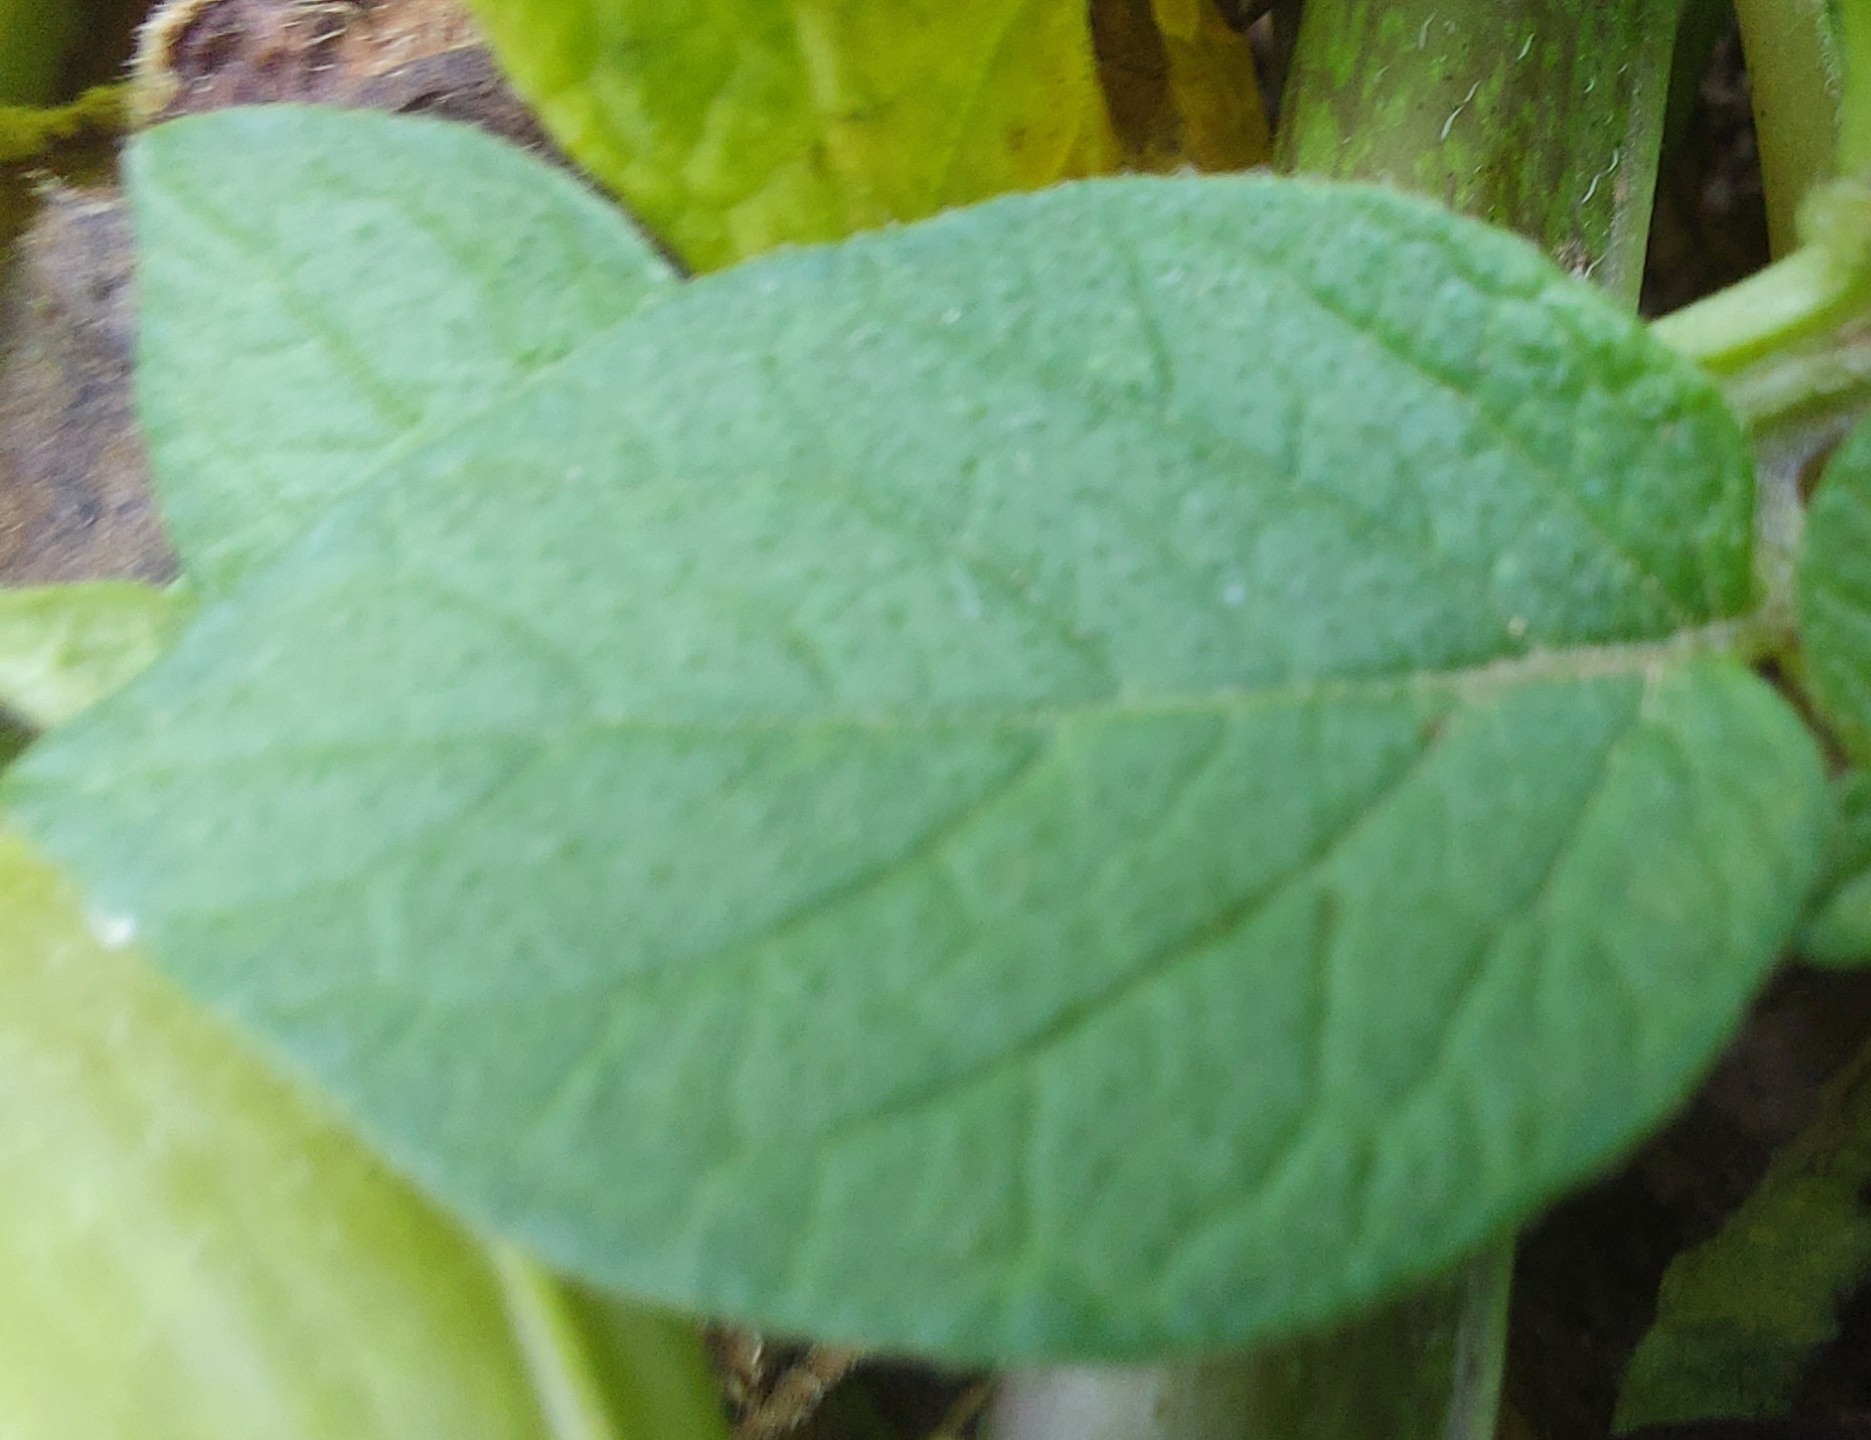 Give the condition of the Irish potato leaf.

healthy
